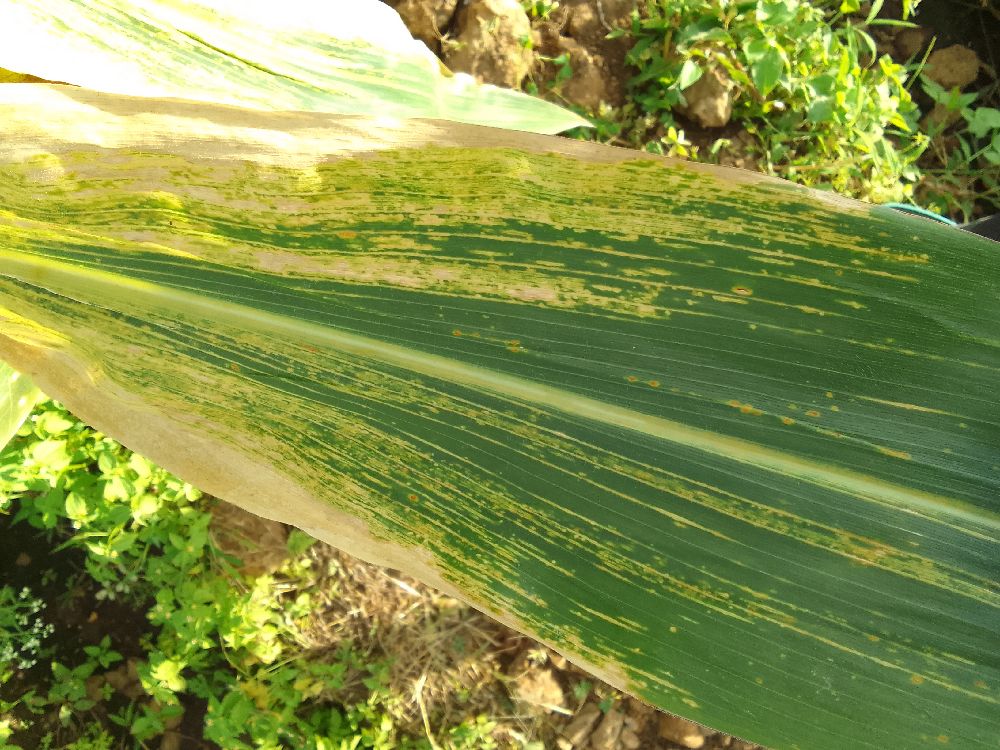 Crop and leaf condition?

maize, maize lethal necrosis
